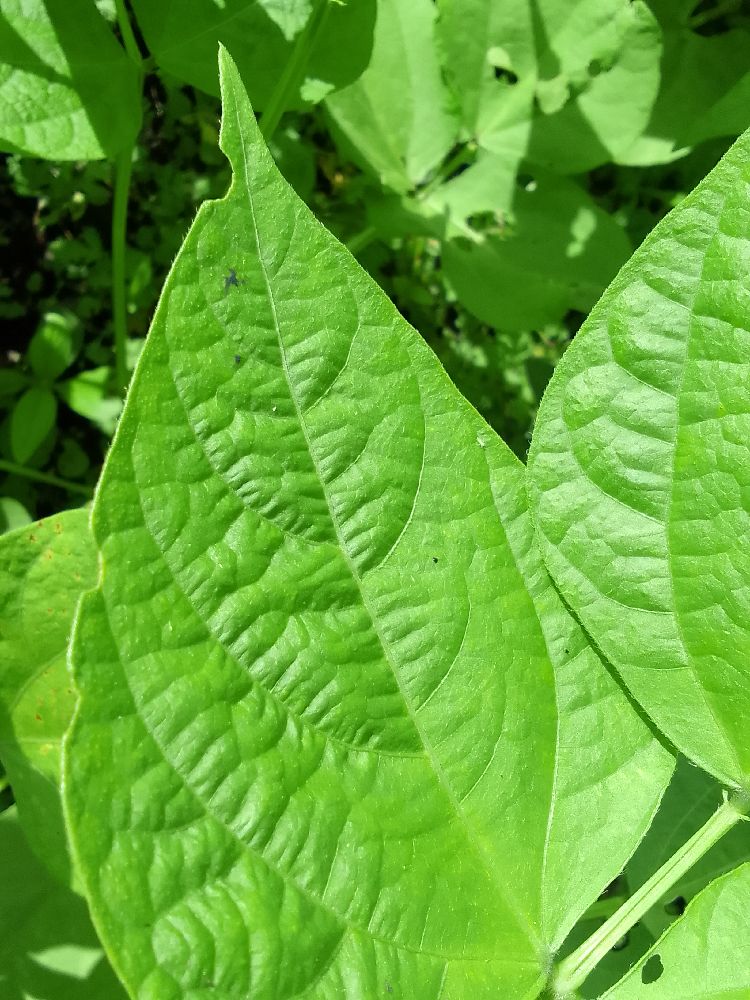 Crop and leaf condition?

common bean, healthy
